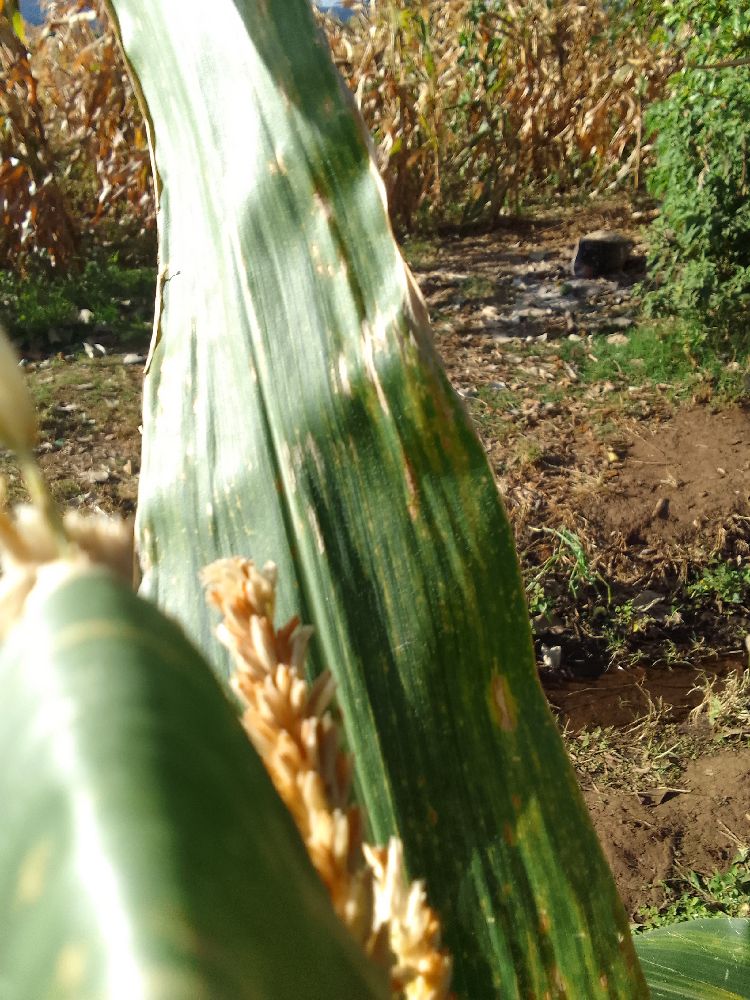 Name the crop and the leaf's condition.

maize, maize lethal necrosis
